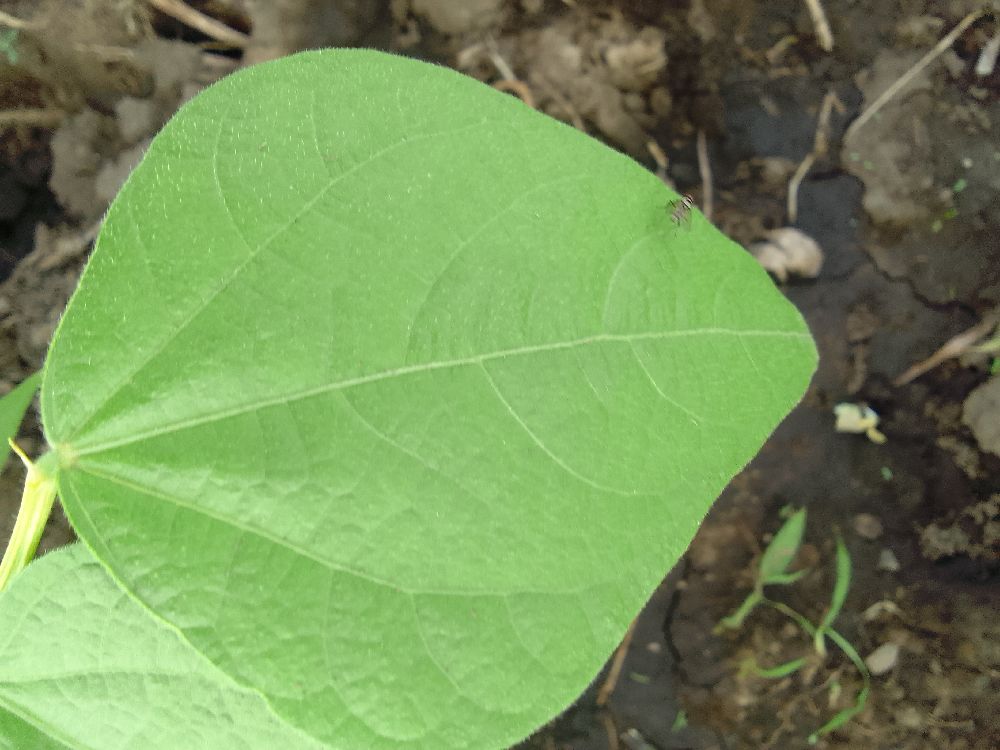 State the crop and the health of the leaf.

common bean, healthy
